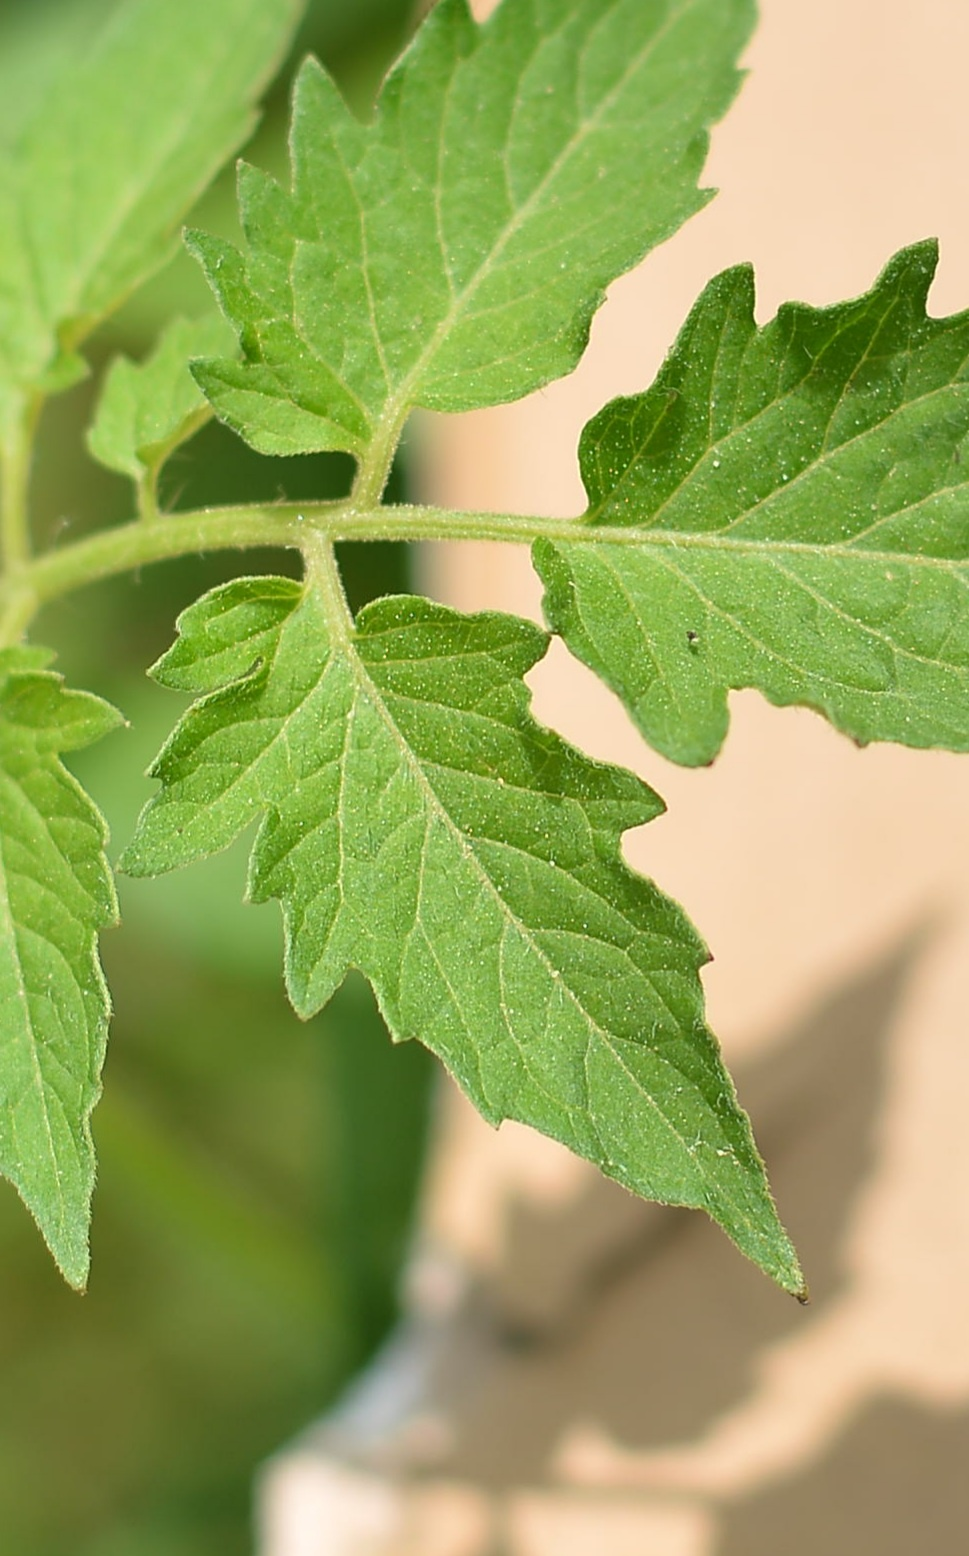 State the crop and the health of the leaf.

tomato, healthy
